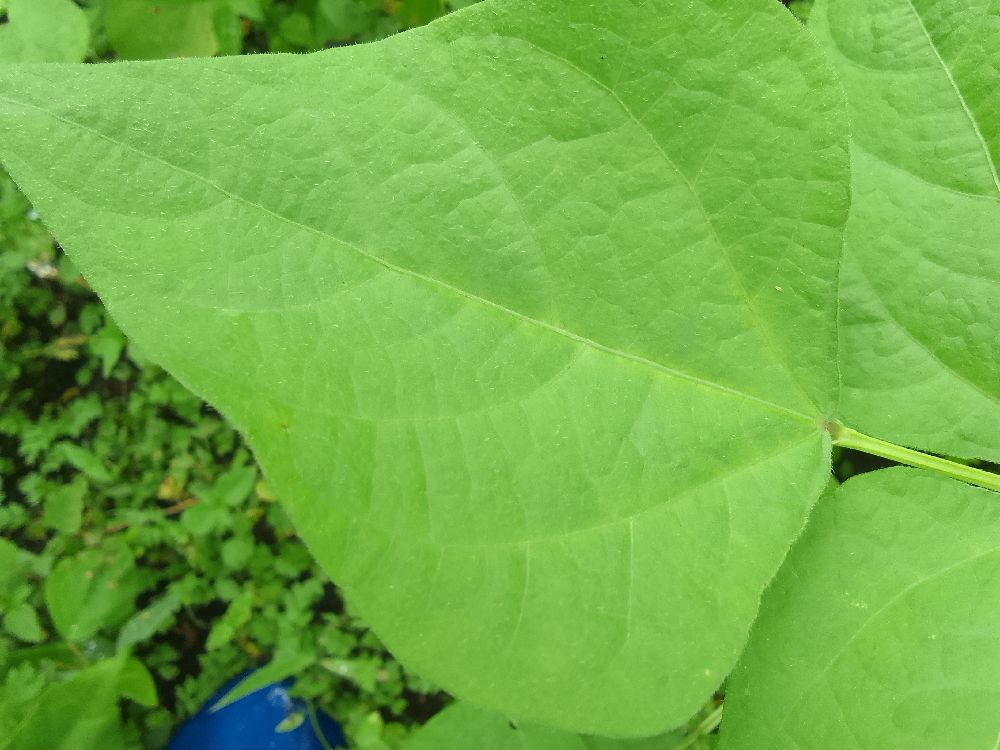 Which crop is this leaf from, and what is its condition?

common bean, healthy
